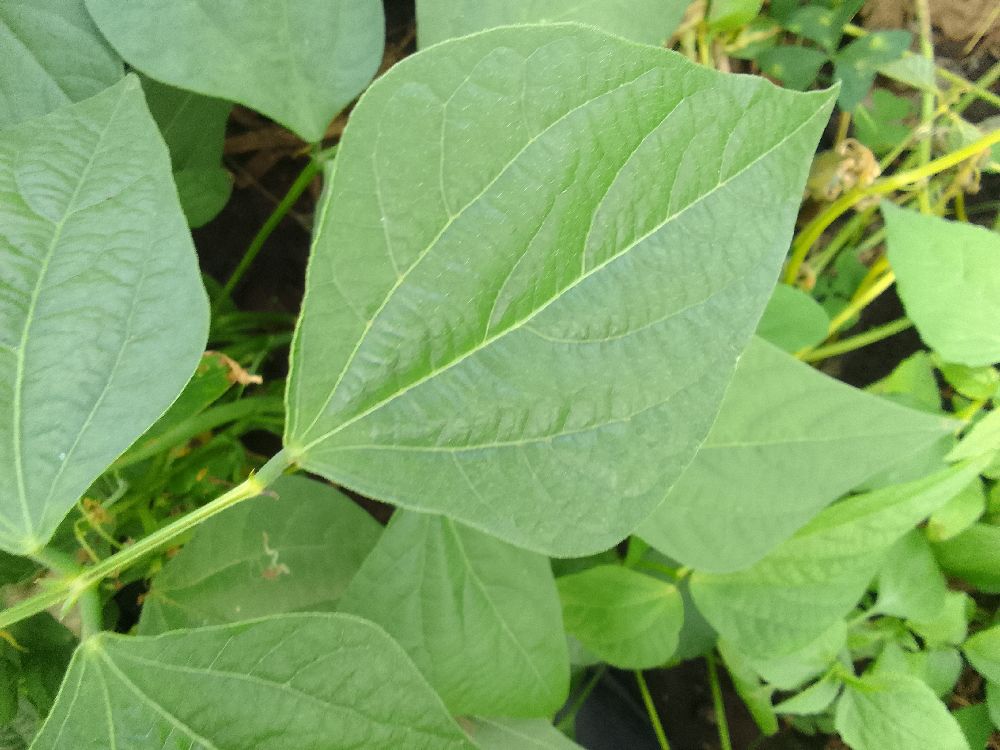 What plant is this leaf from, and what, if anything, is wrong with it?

common bean, healthy
